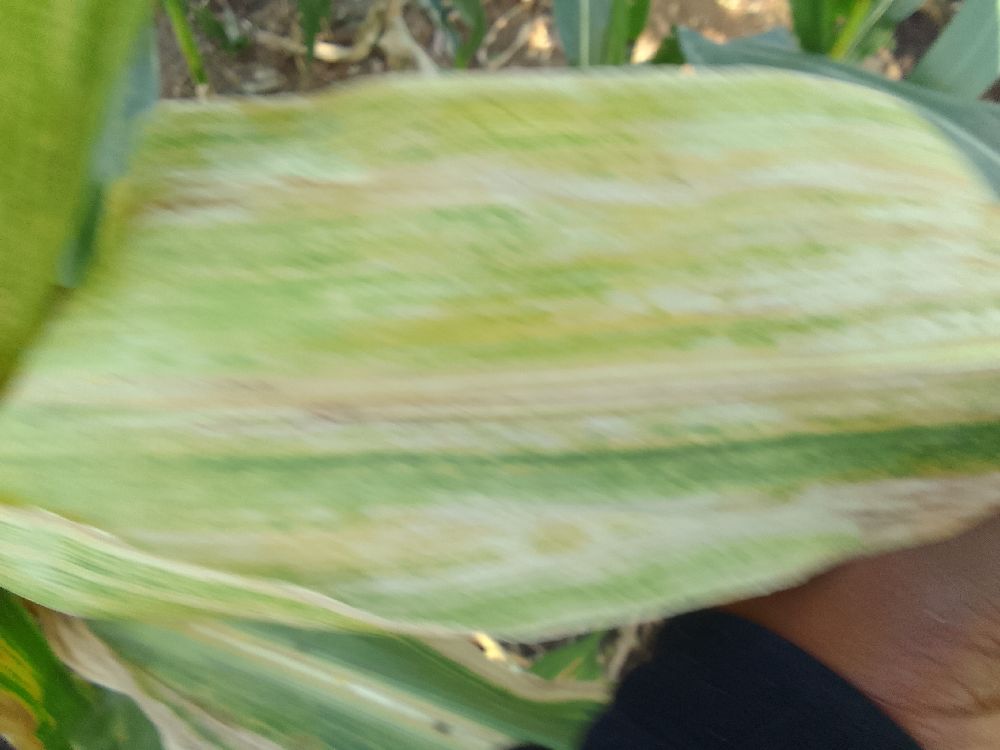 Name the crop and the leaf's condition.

maize, maize lethal necrosis
